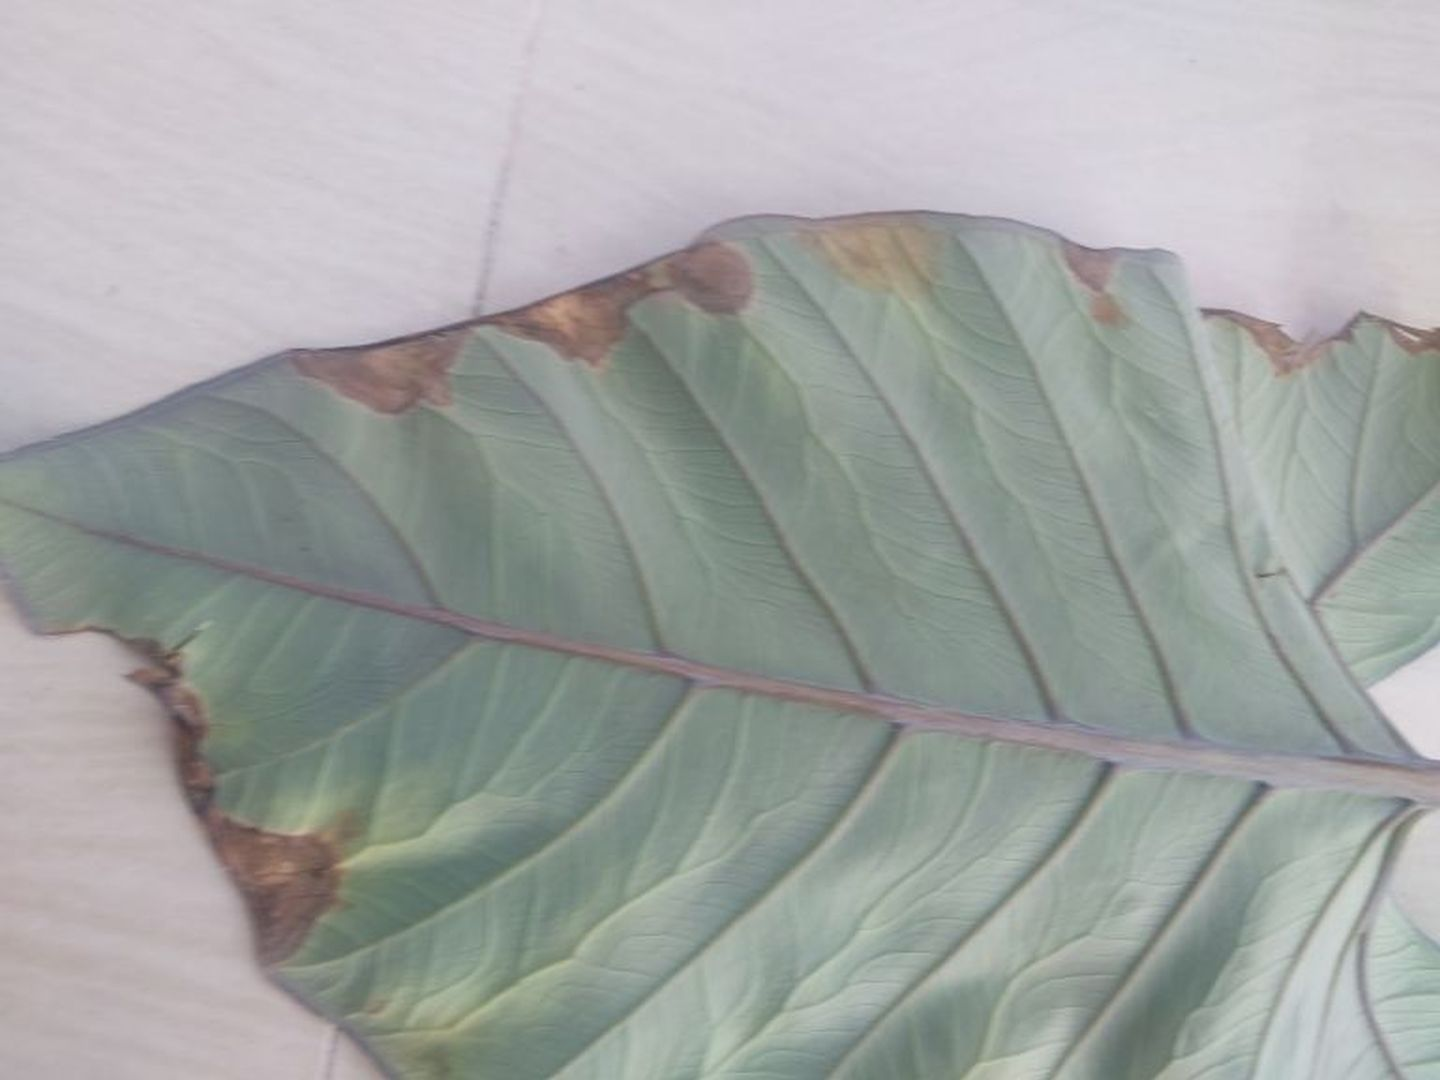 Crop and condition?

taro, leaf blight
